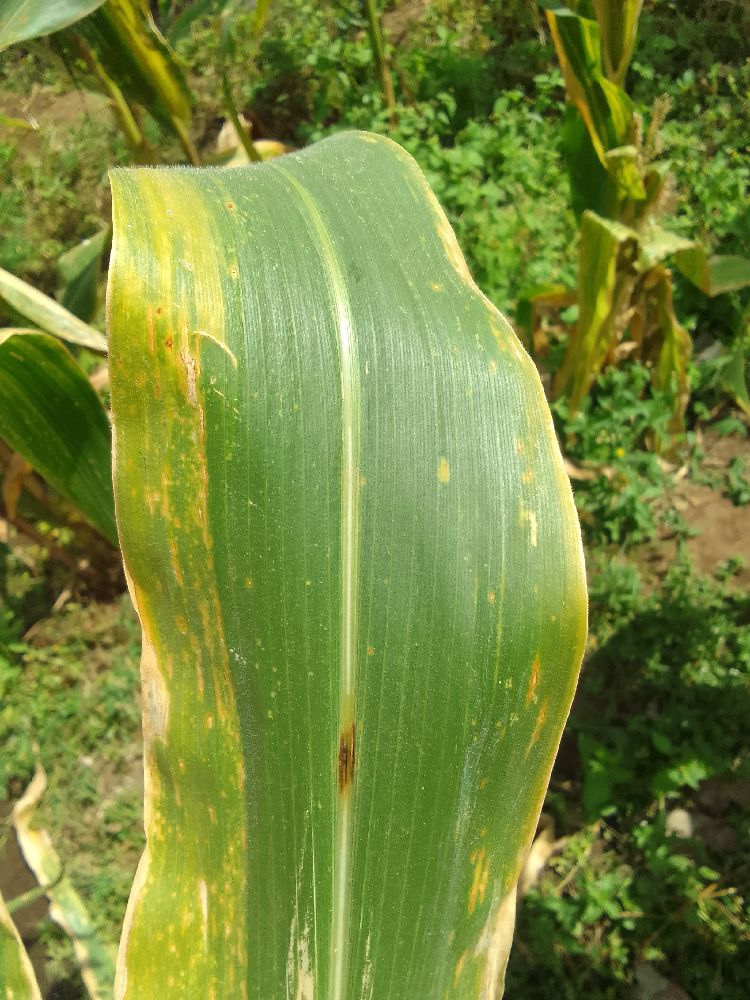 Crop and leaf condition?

maize, maize lethal necrosis
